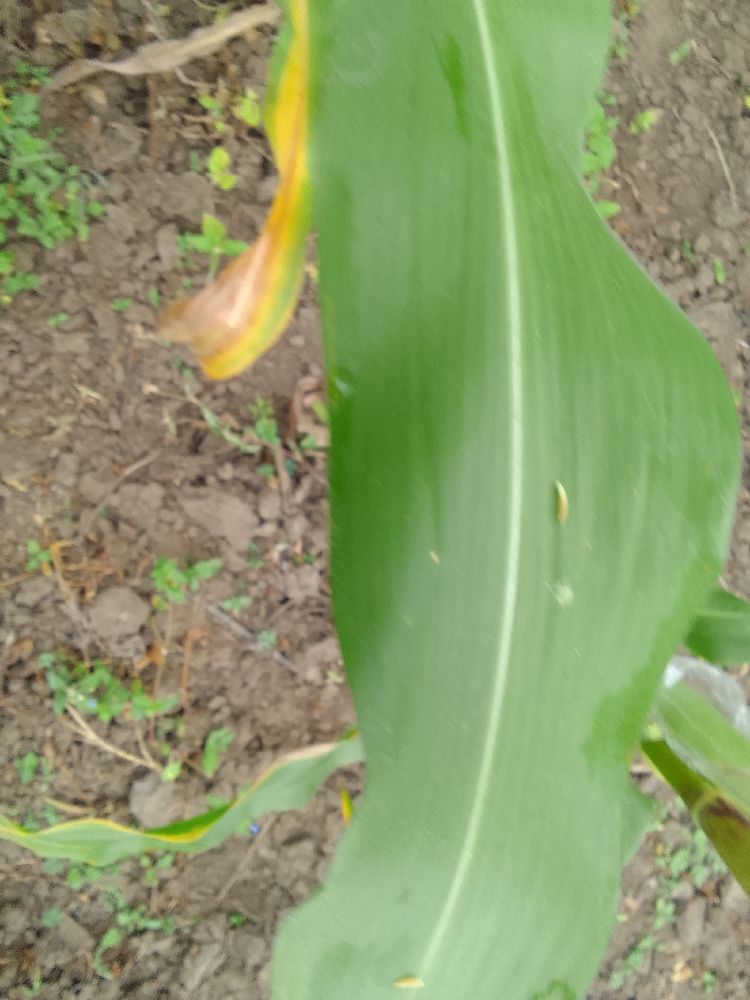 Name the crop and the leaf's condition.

maize, healthy
